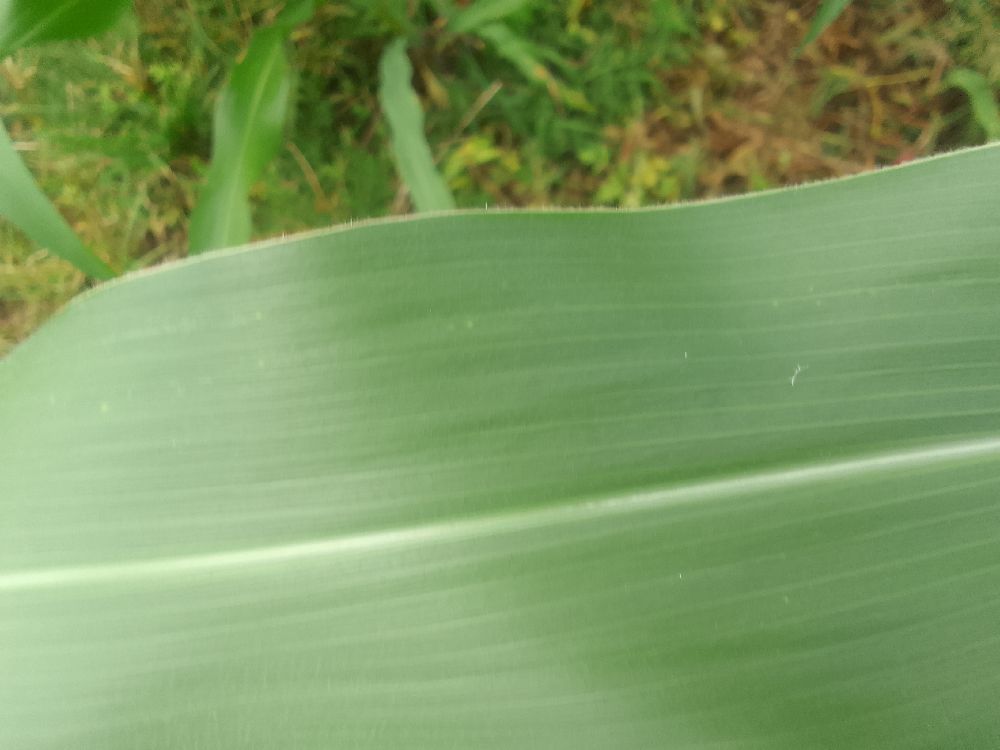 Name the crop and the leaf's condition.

maize, healthy
